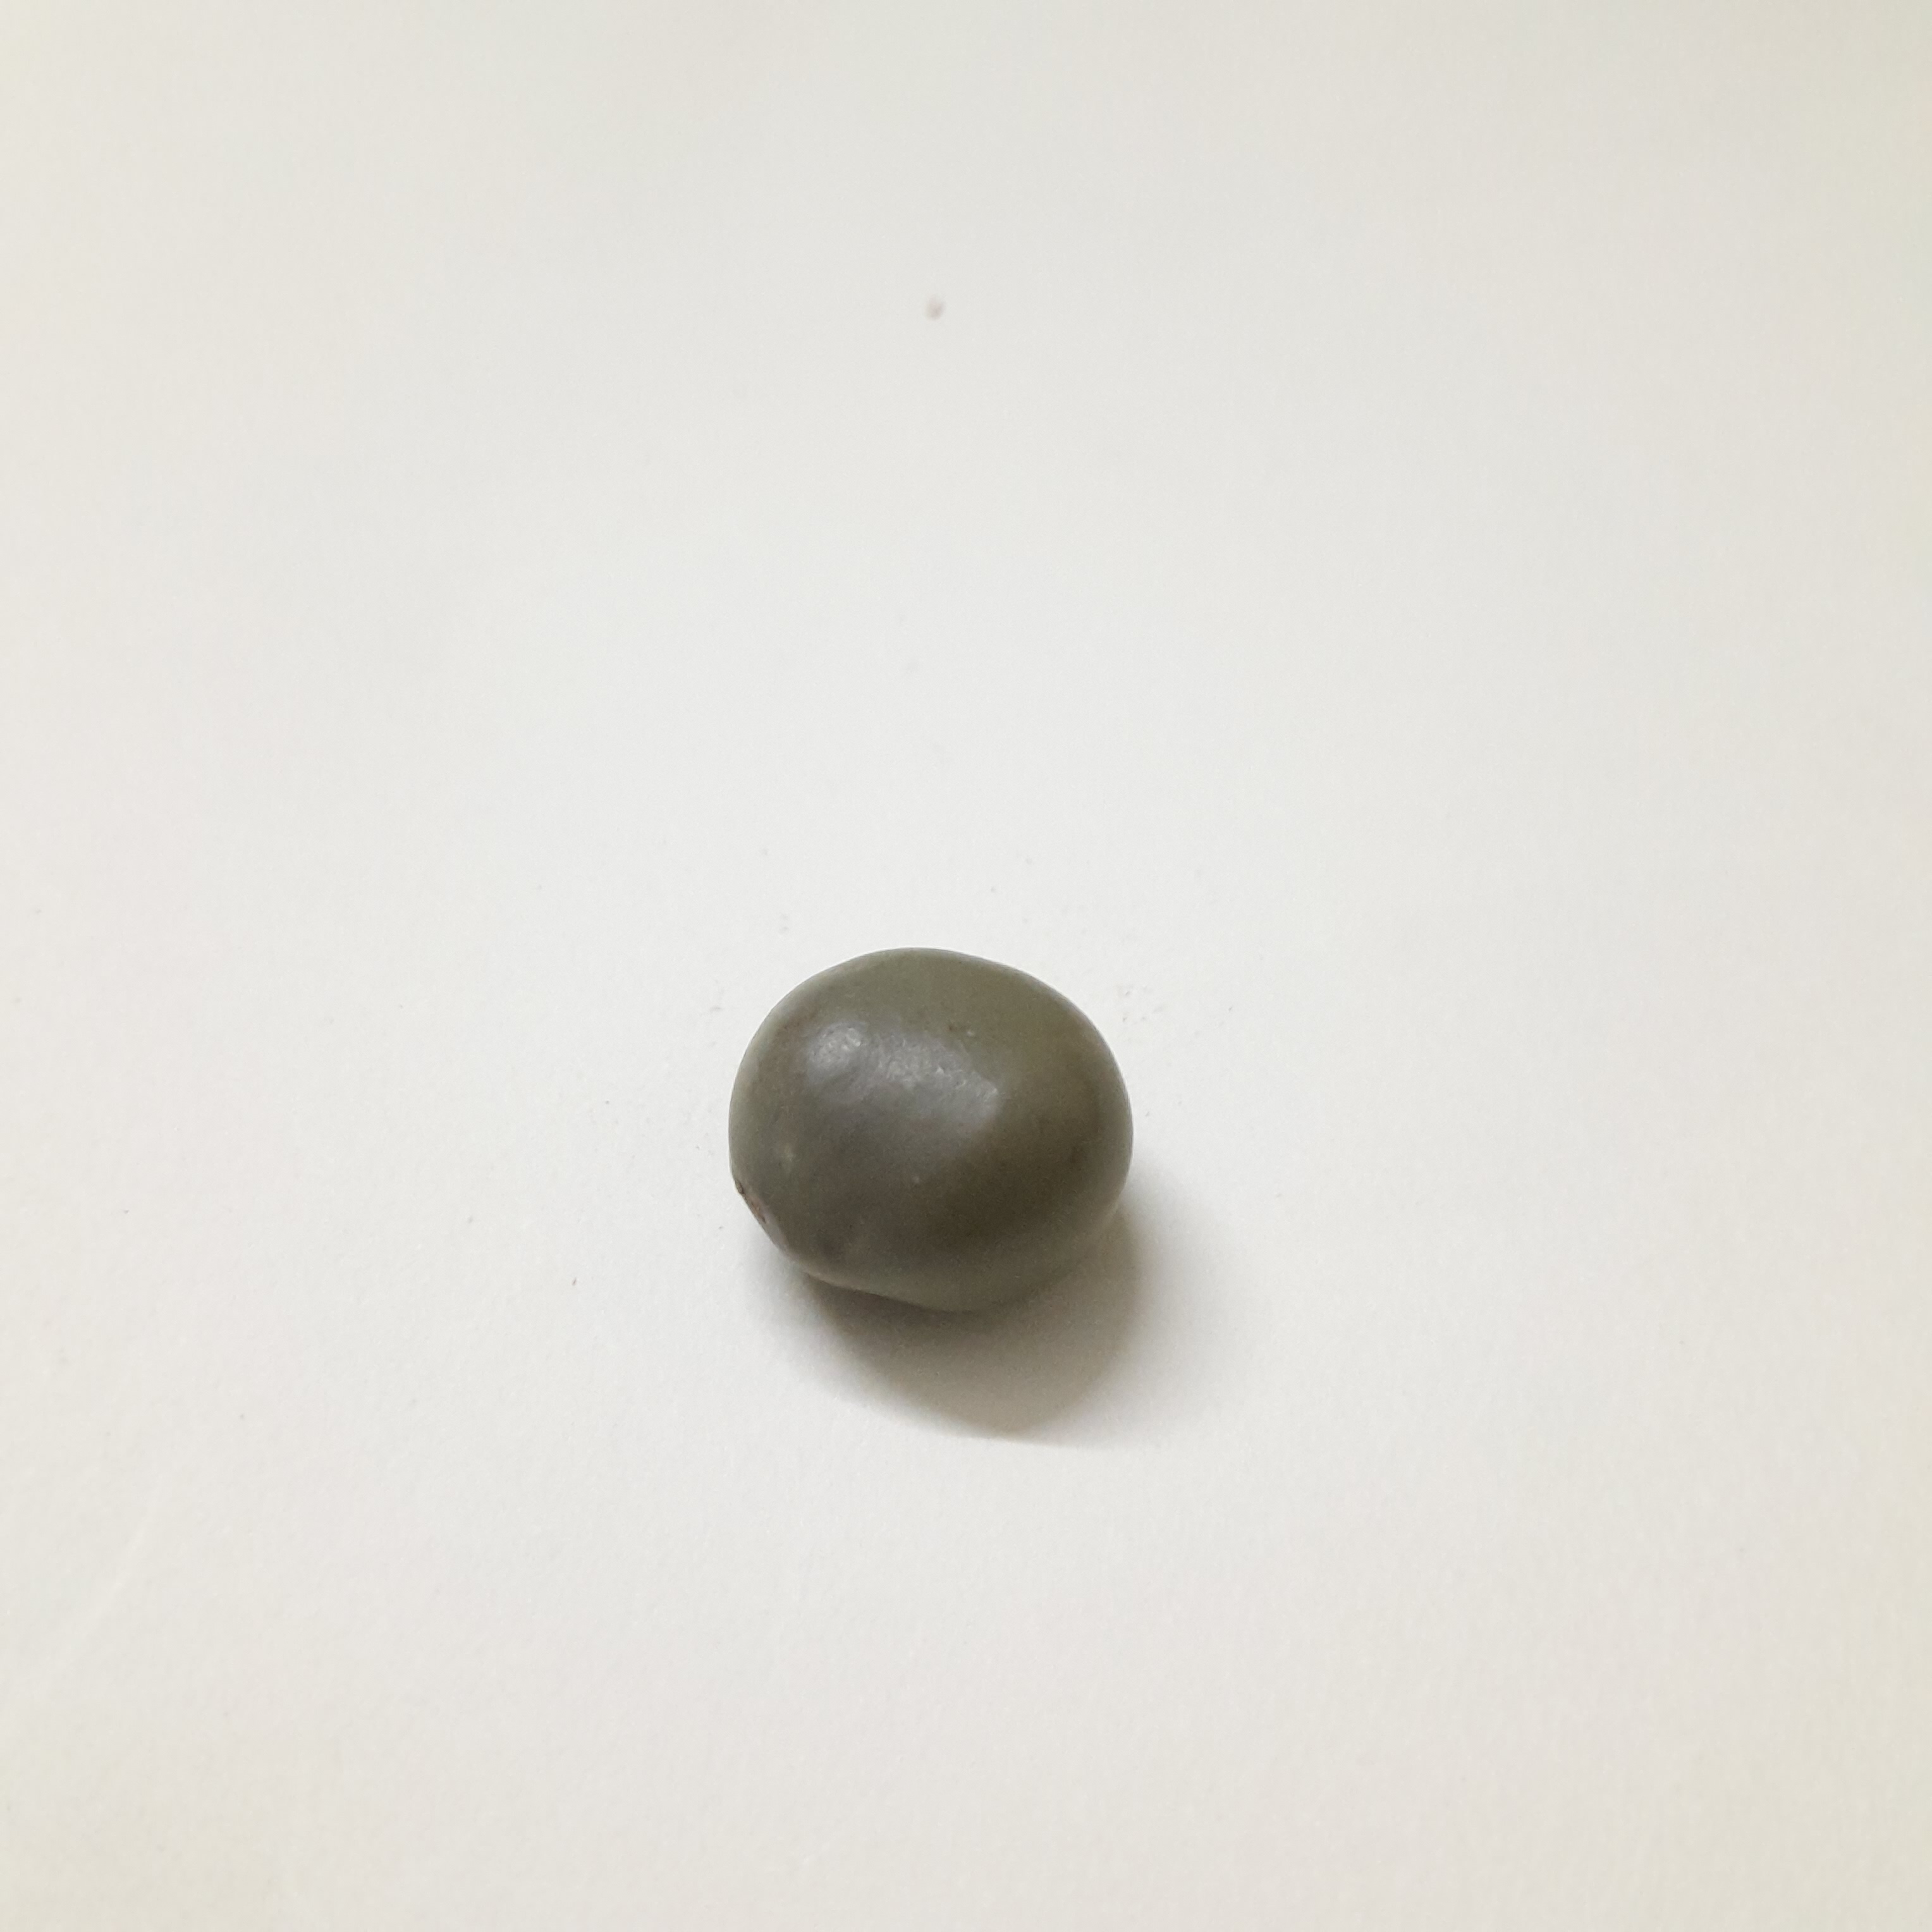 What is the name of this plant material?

sagargota
